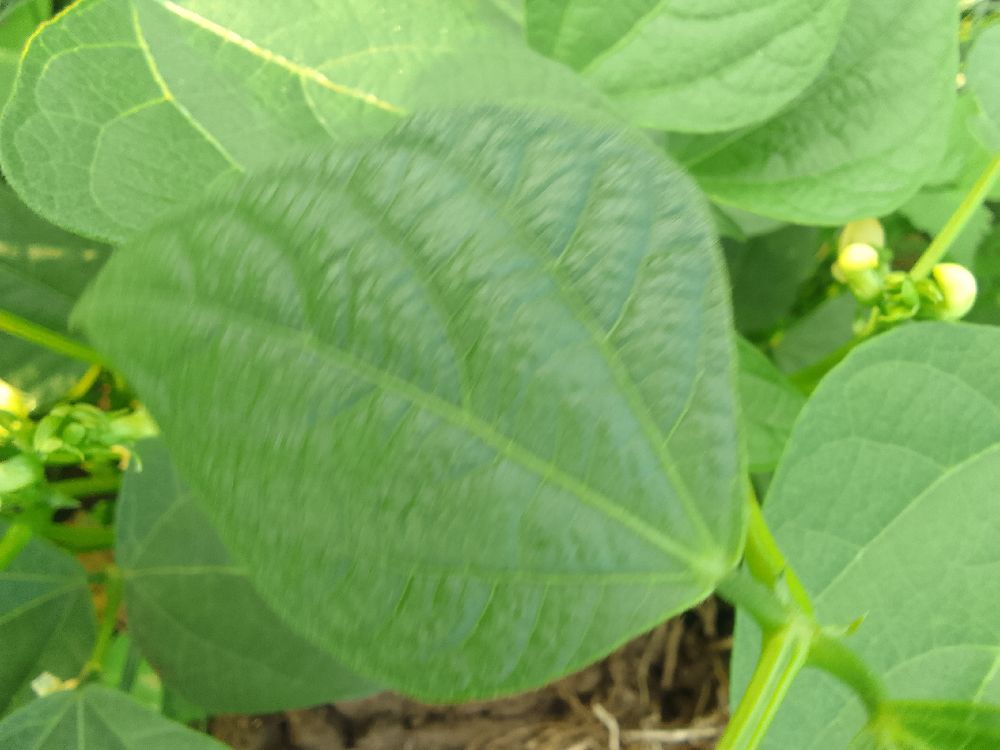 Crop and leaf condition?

common bean, healthy
